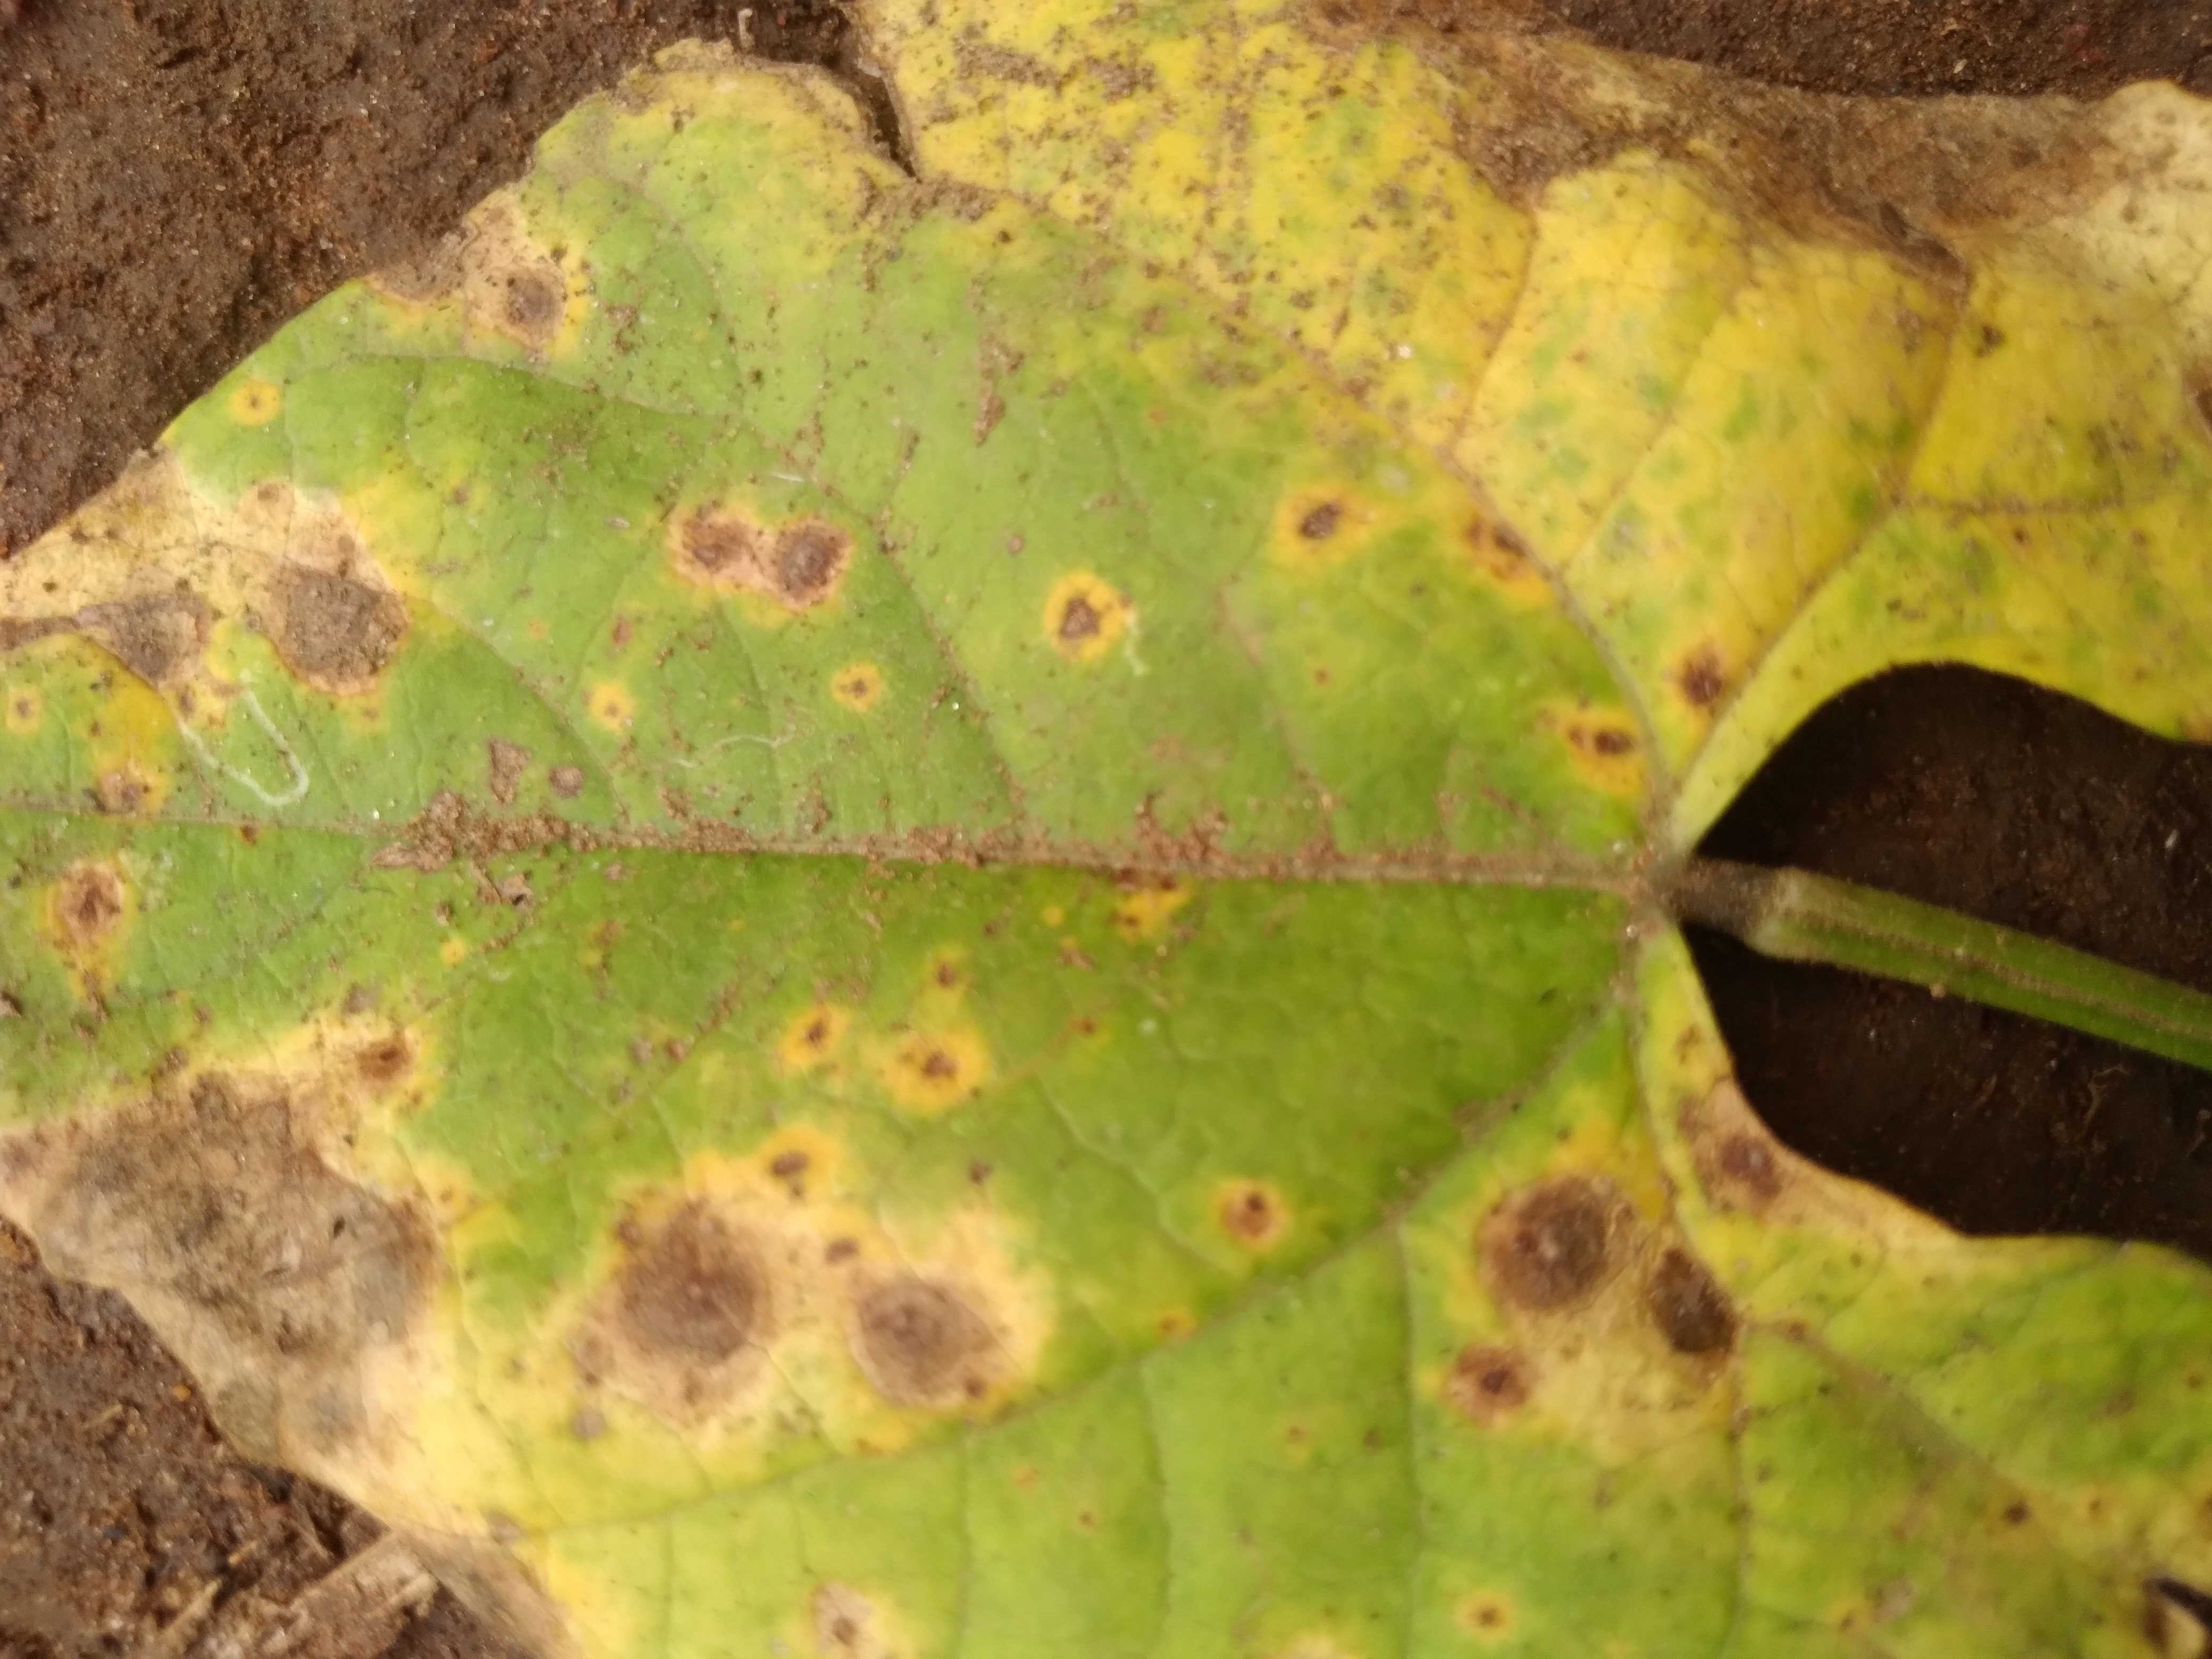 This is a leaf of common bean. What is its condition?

rust
